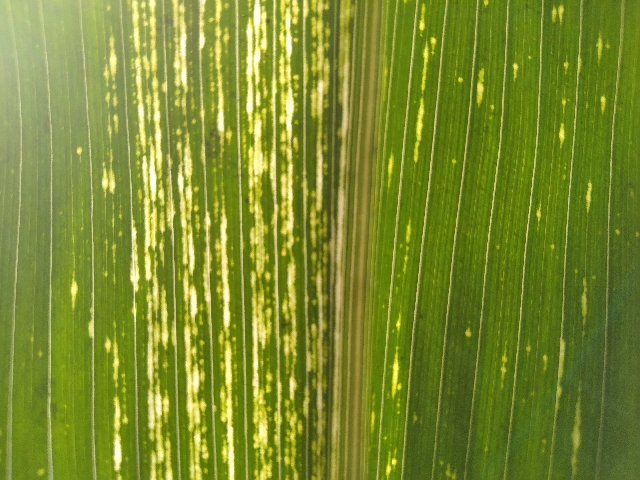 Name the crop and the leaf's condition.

maize, maize streak virus
